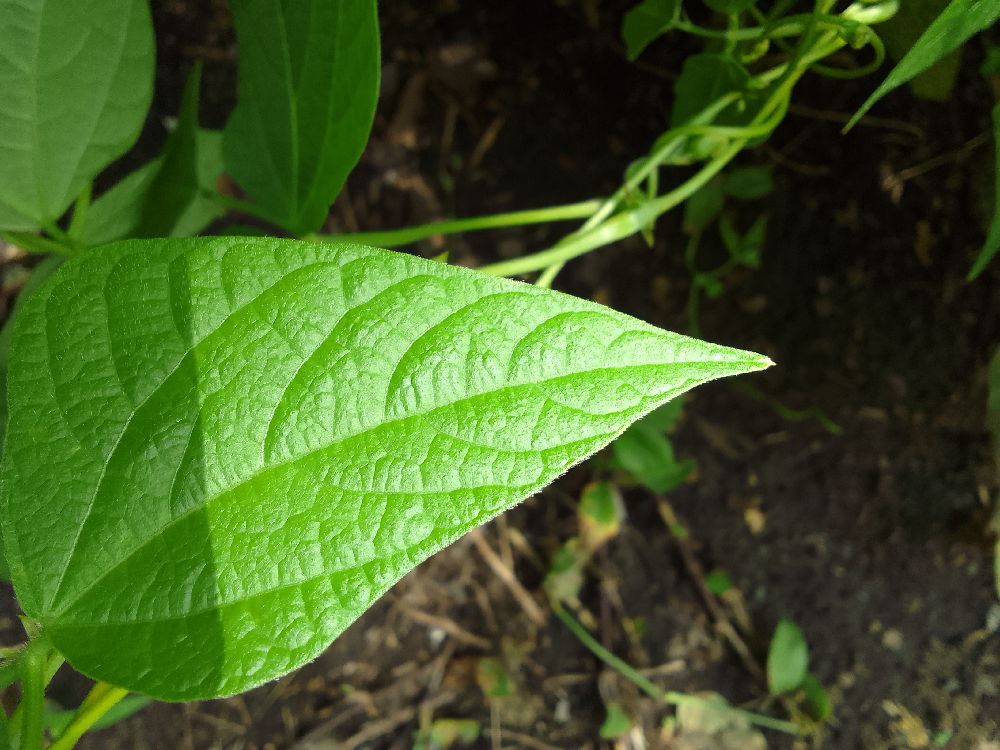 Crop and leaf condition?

common bean, healthy
